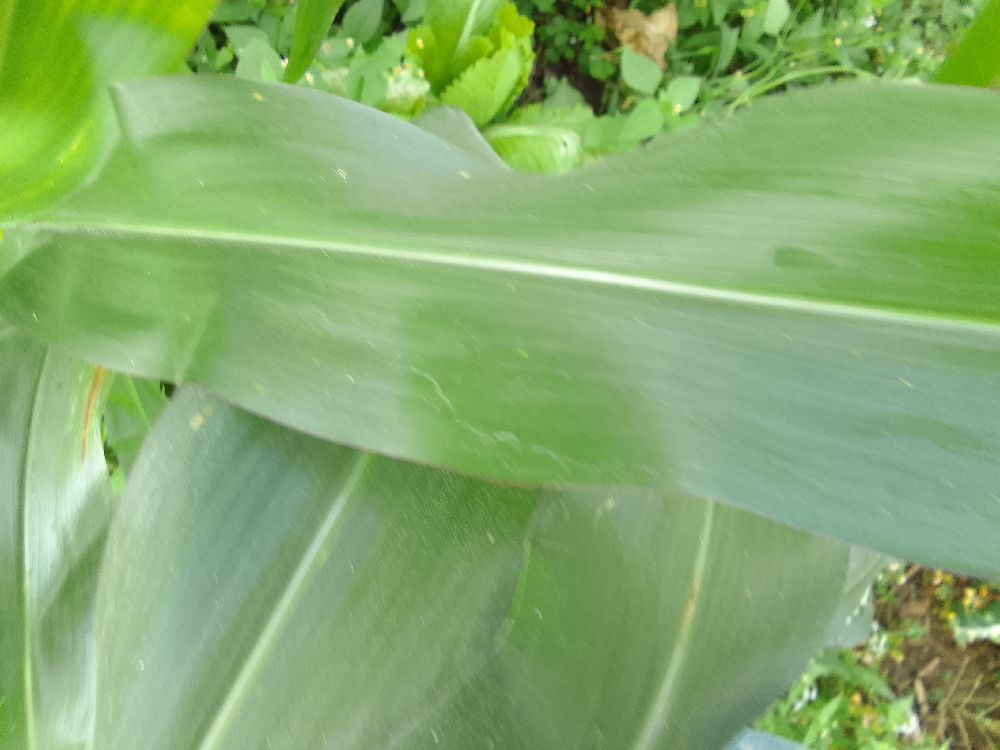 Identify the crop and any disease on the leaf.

maize, healthy
